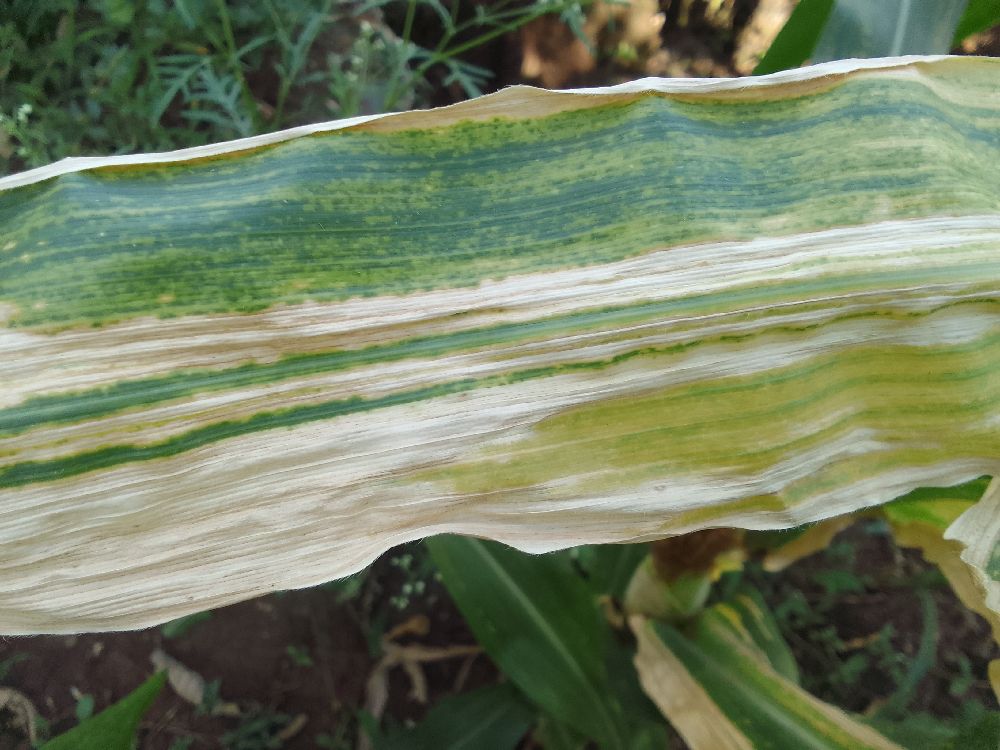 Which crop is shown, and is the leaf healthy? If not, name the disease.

maize, maize lethal necrosis
